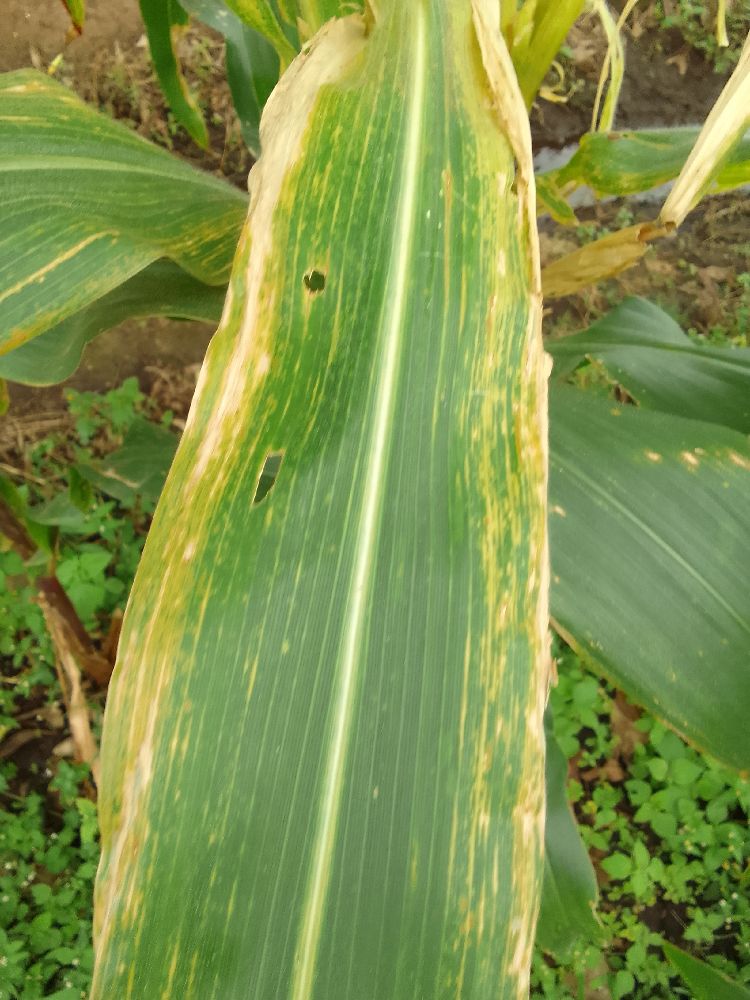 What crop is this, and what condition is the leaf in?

maize, maize lethal necrosis
